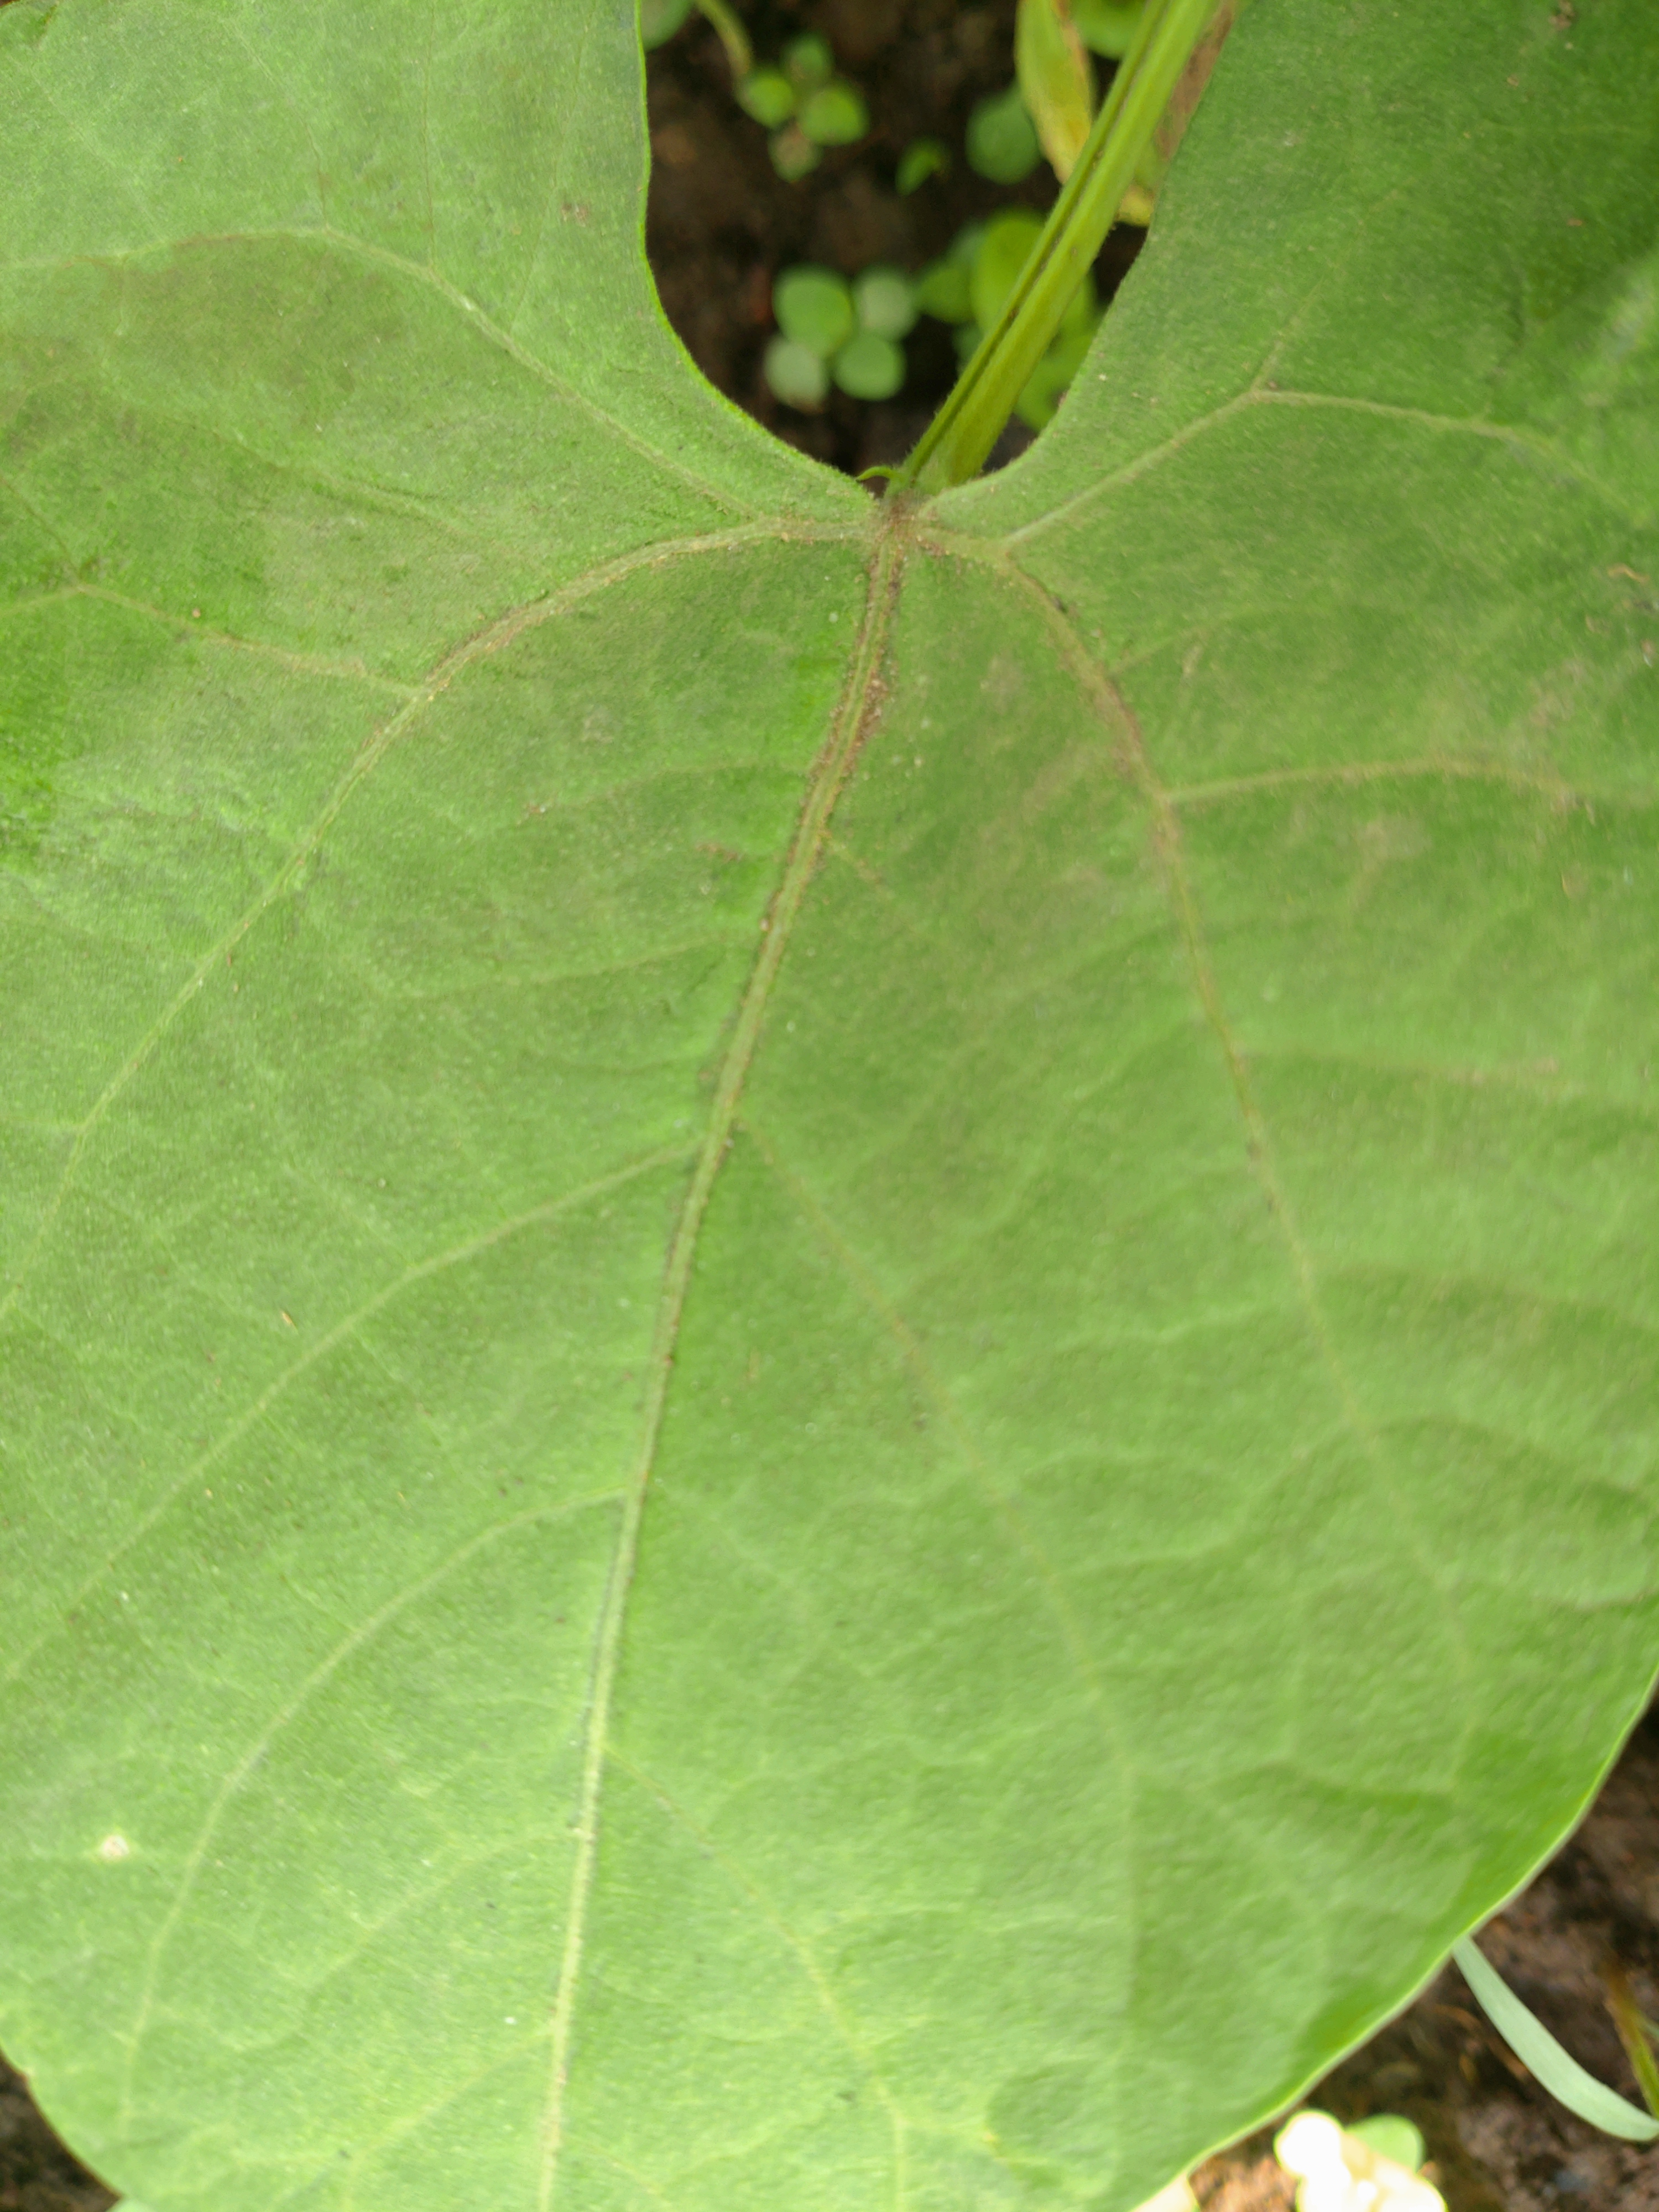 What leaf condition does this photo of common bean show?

healthy
